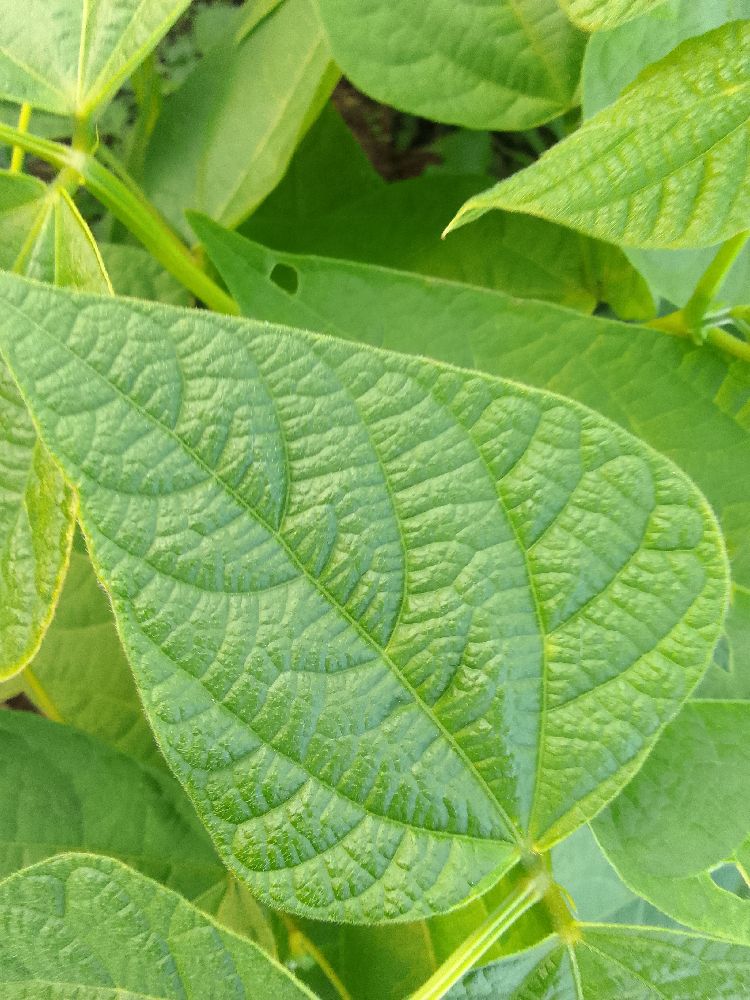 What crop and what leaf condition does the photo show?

common bean, healthy
